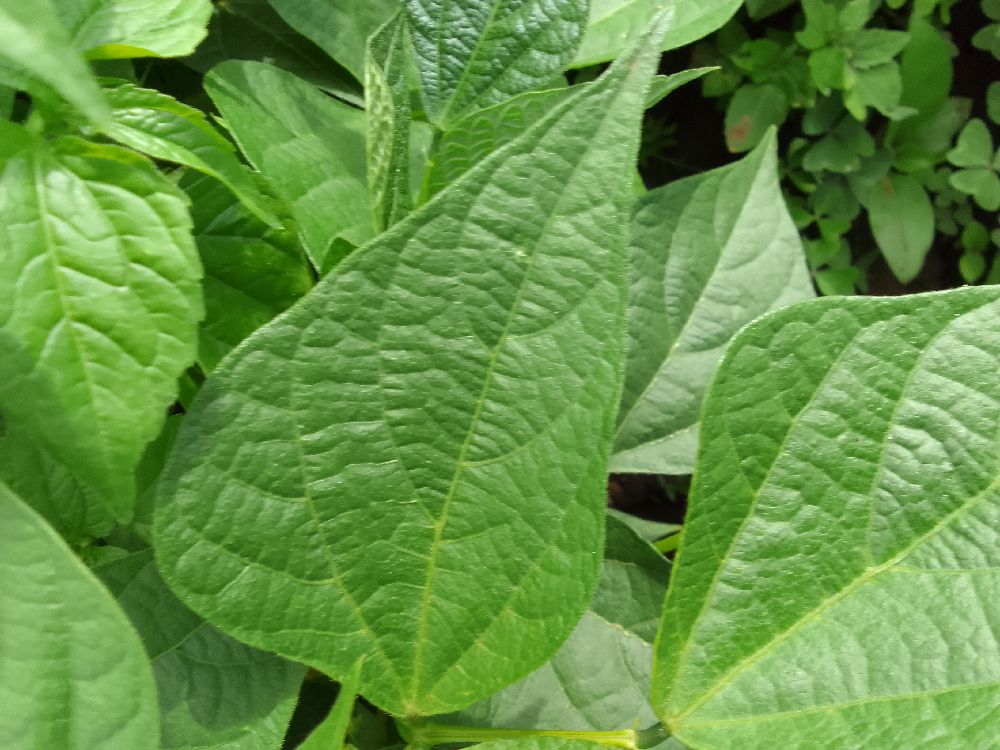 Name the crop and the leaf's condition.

common bean, healthy
